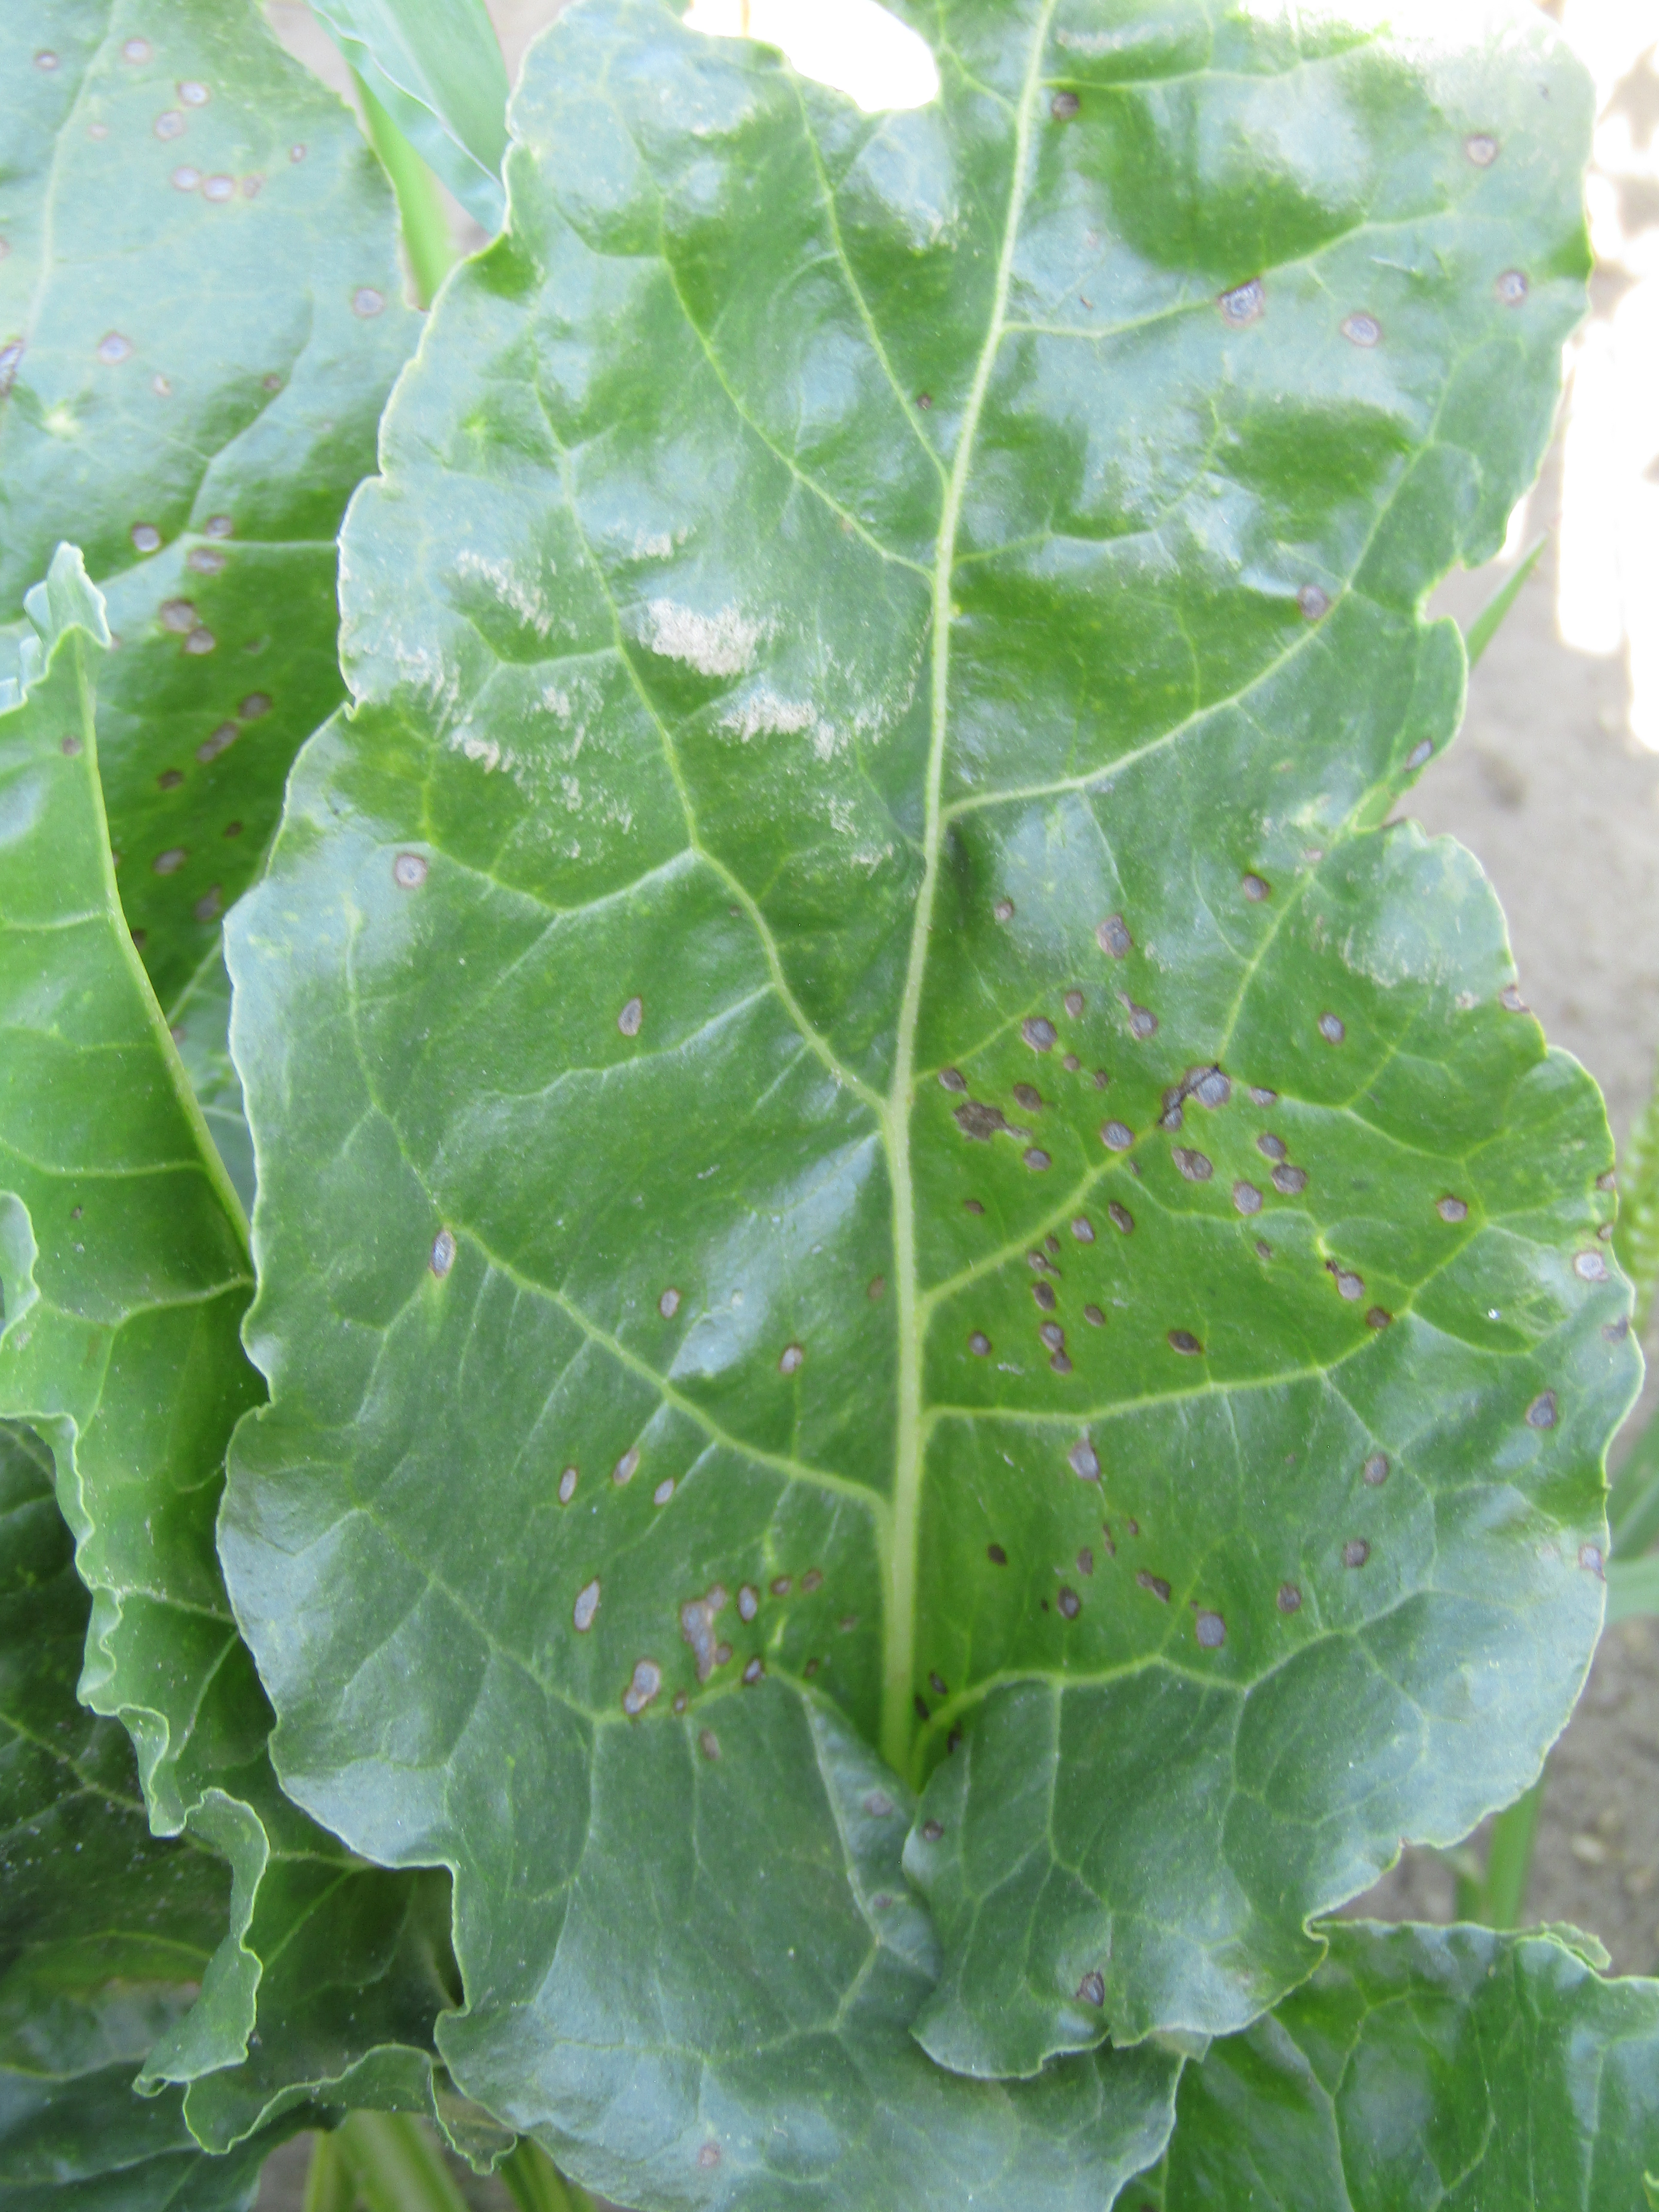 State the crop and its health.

beet, cercospora
